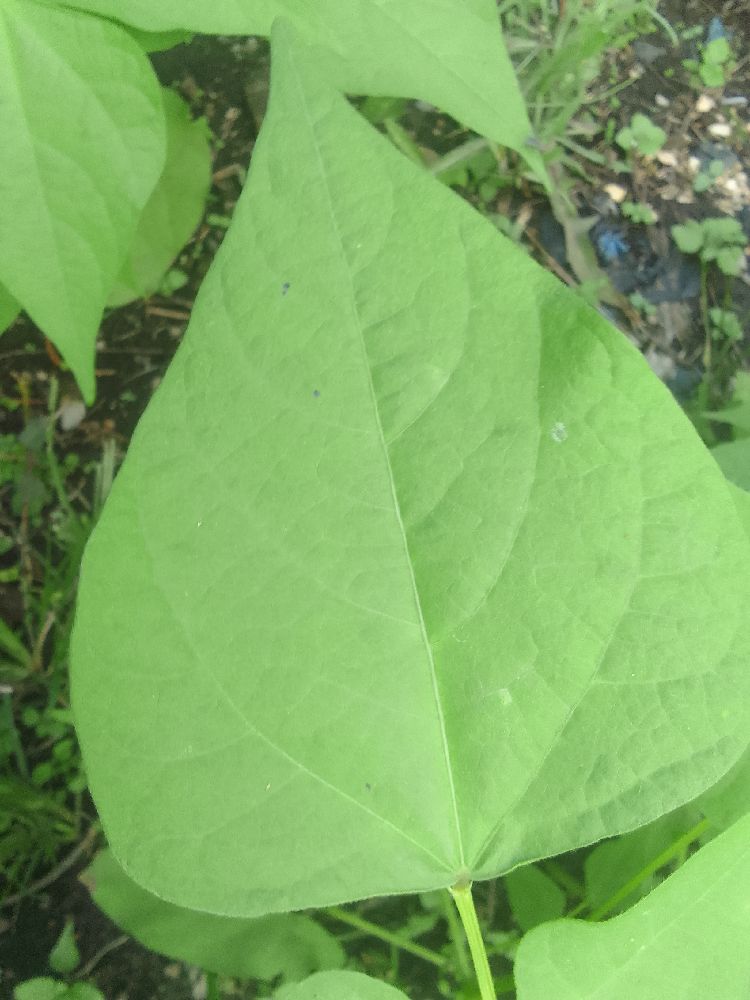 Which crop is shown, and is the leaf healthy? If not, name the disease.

common bean, healthy
